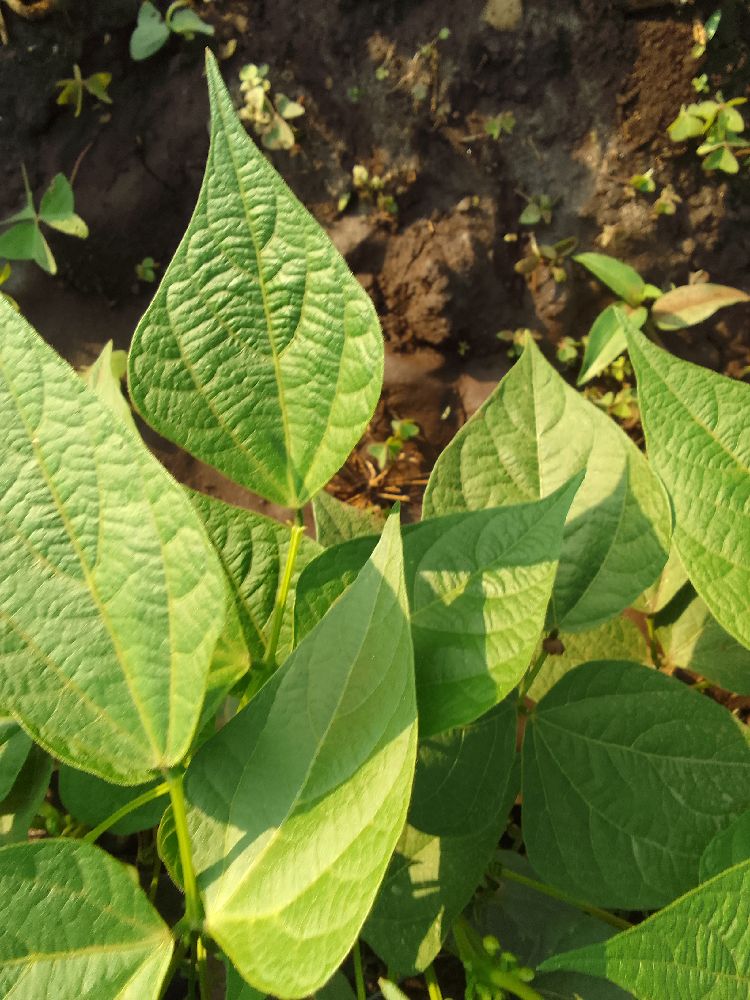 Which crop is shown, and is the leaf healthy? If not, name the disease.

common bean, healthy
